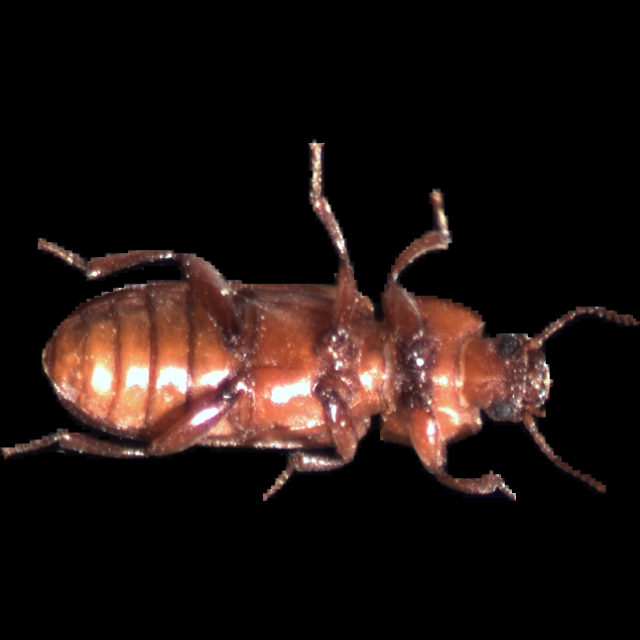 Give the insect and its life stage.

mealworm beetle
